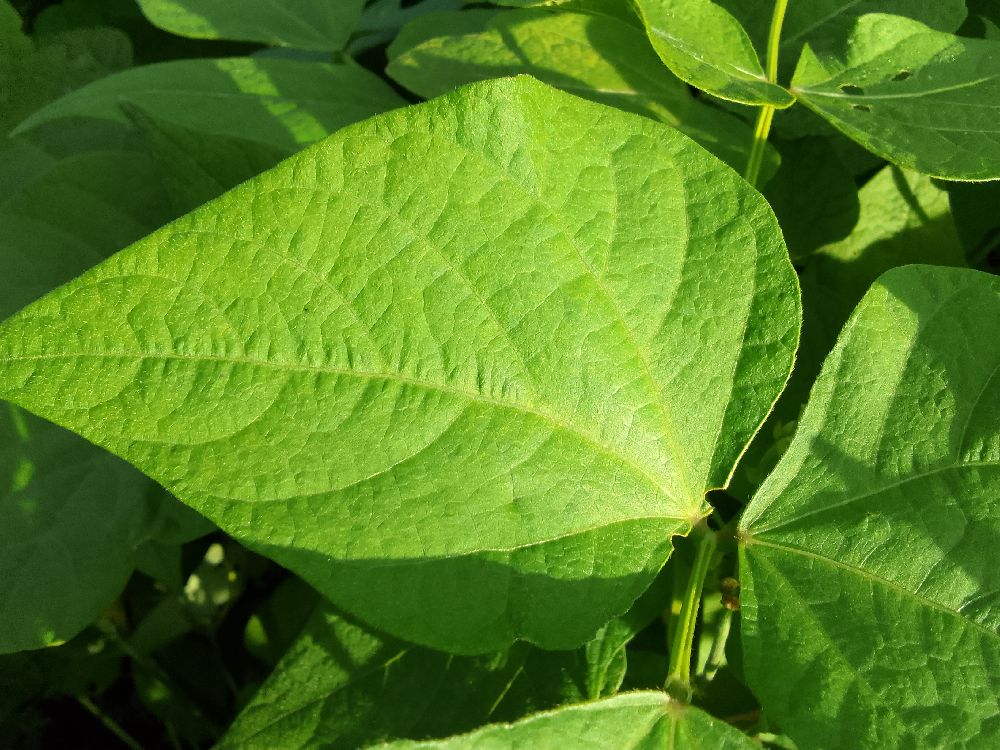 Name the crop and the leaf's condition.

common bean, healthy
